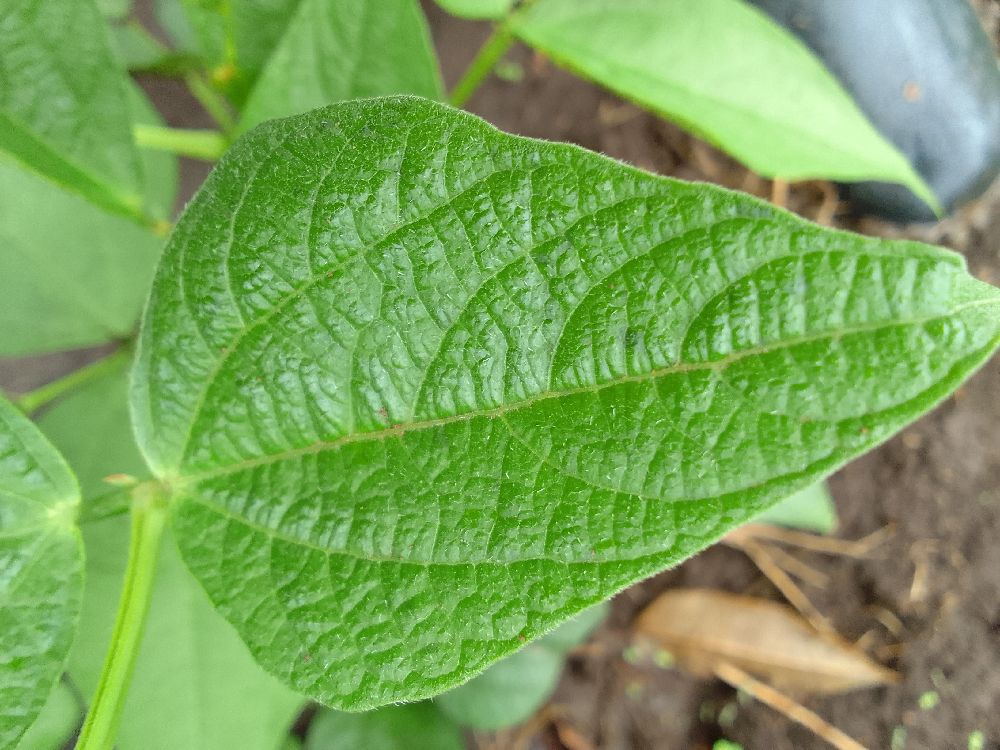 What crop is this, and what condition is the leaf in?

common bean, healthy
